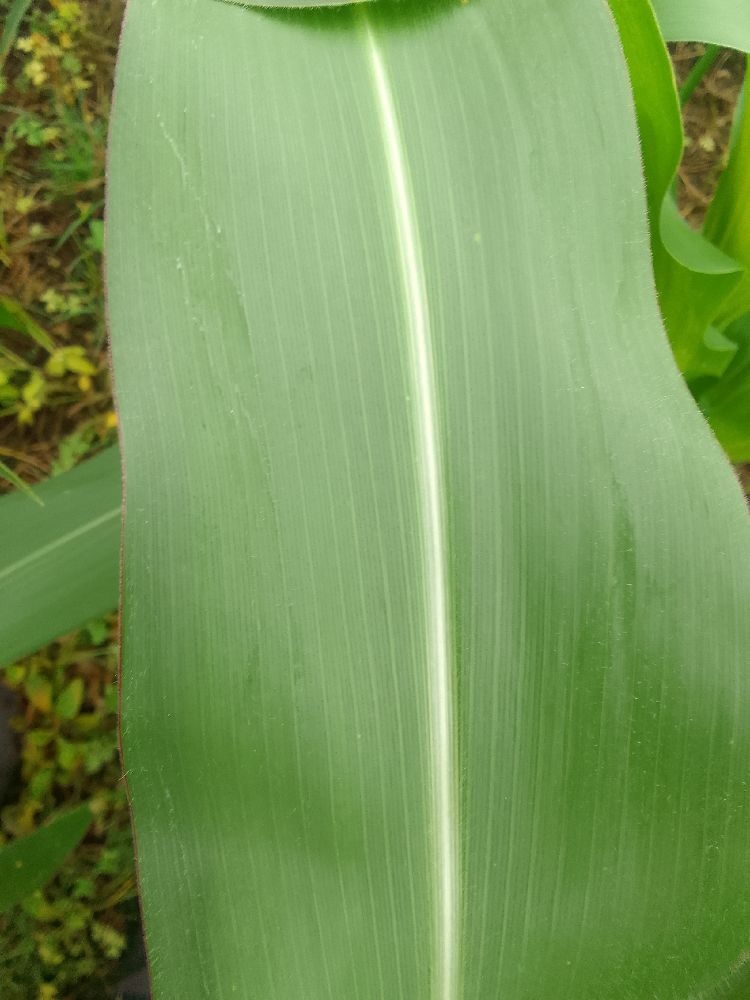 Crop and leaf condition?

maize, healthy
